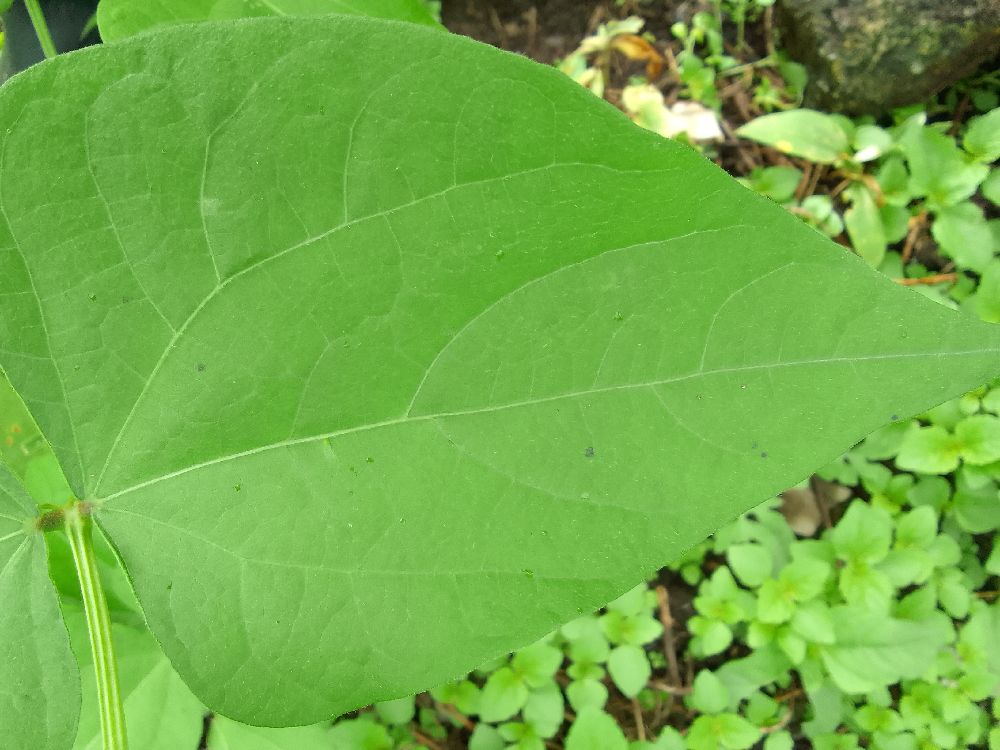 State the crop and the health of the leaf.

common bean, healthy
